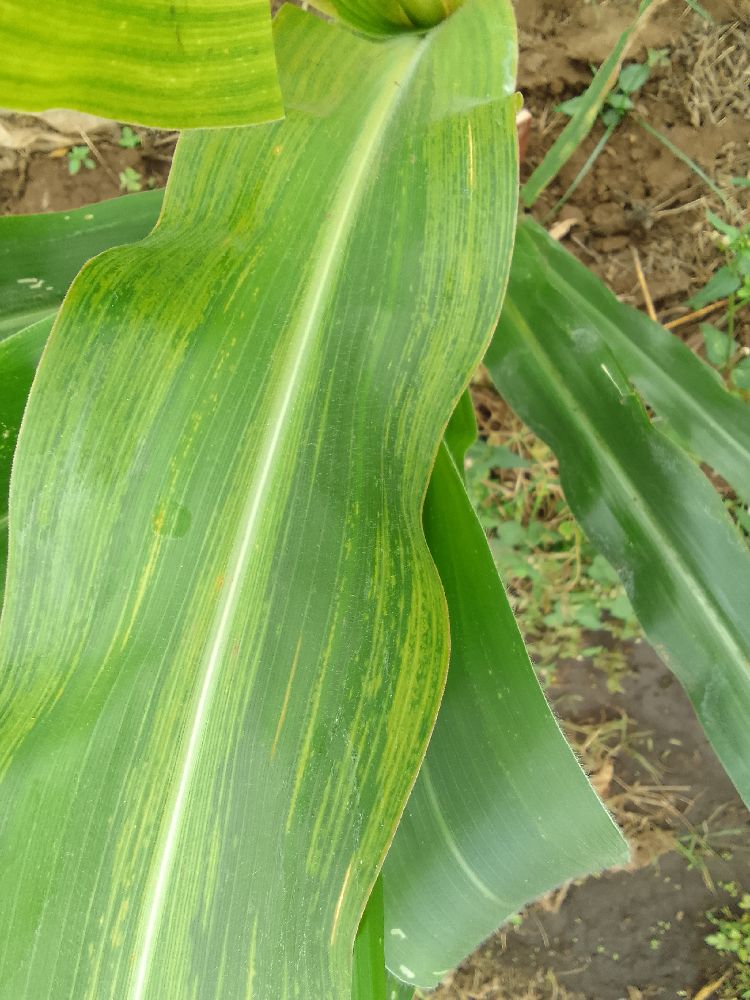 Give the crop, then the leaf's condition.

maize, maize lethal necrosis
